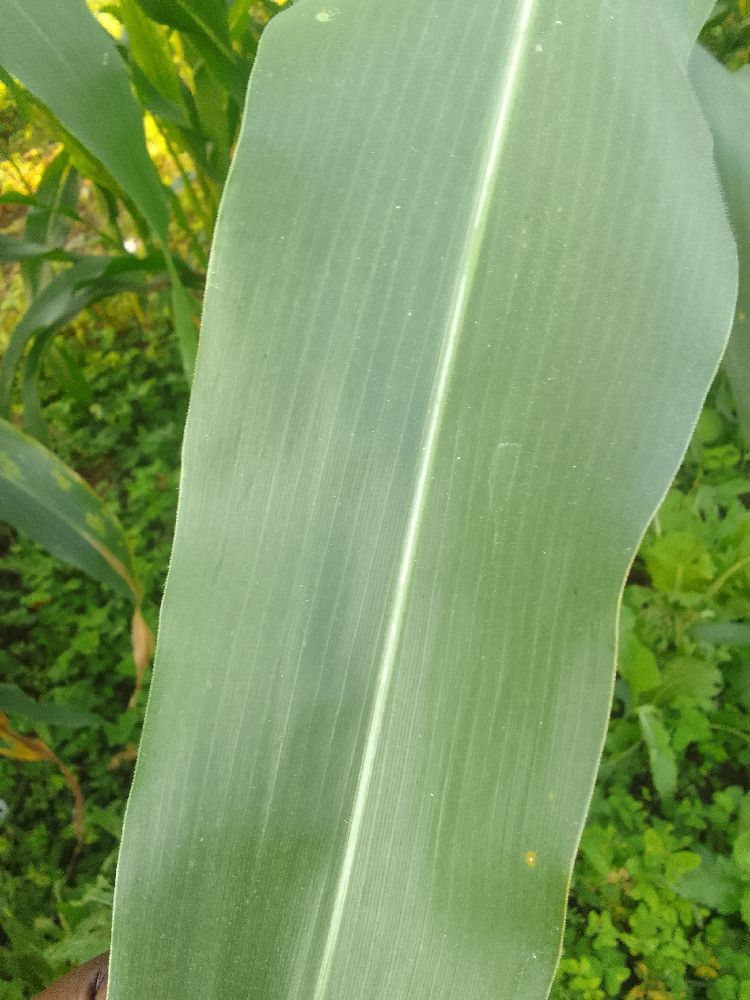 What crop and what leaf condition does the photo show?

maize, healthy
